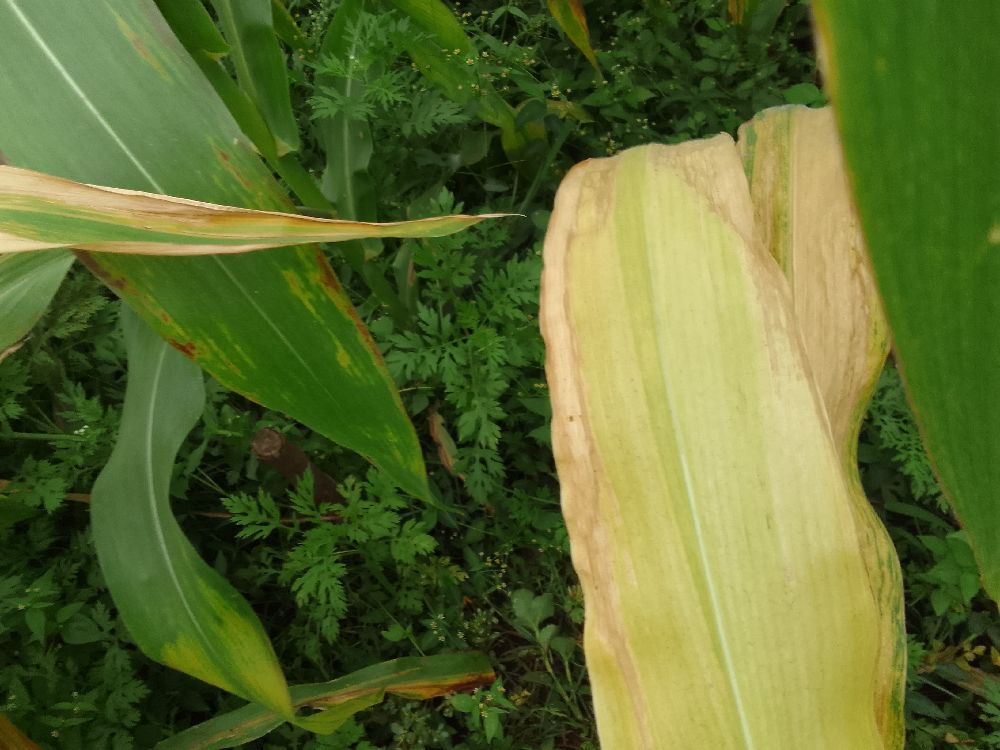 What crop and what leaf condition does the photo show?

maize, maize lethal necrosis
